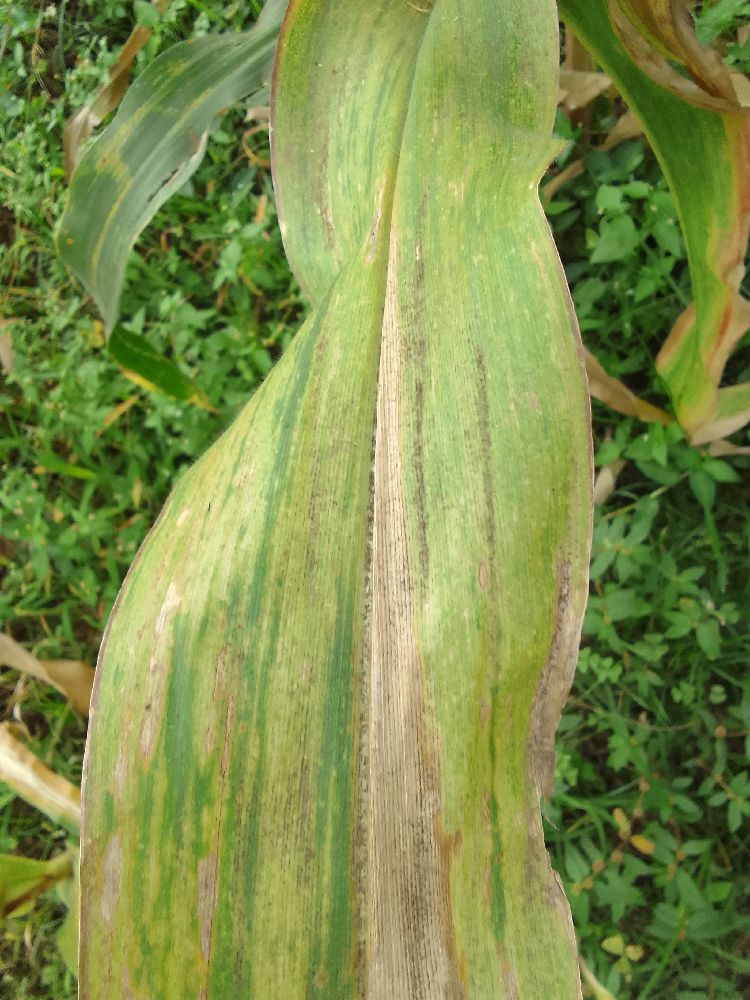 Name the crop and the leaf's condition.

maize, maize lethal necrosis
